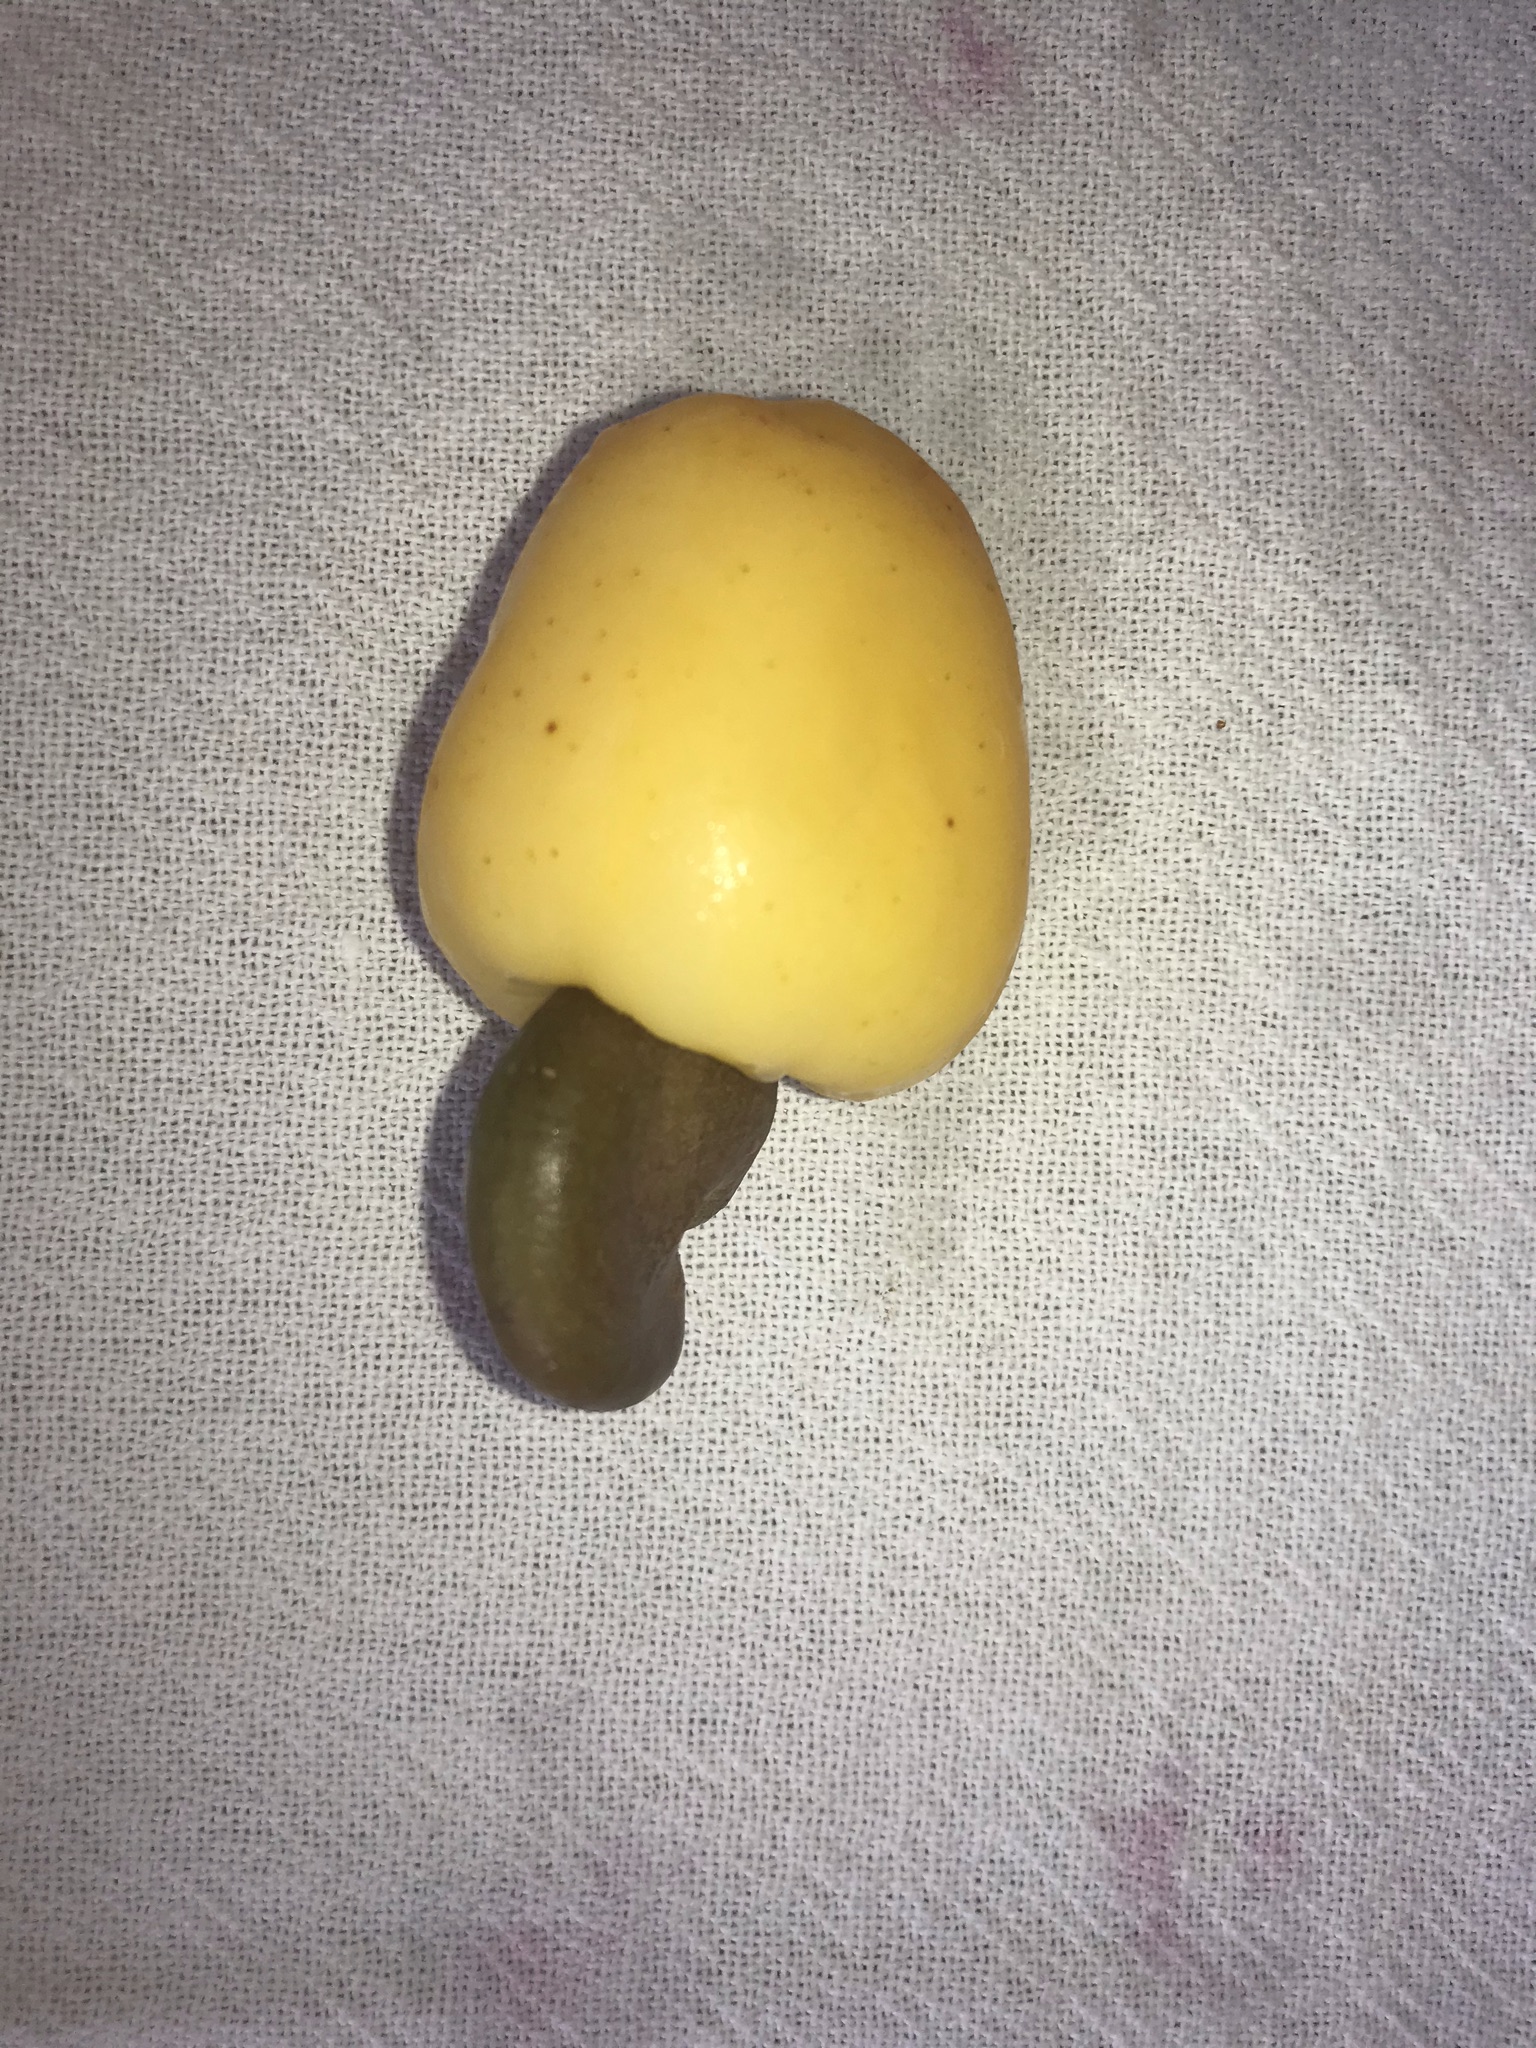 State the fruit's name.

caju amarelo
